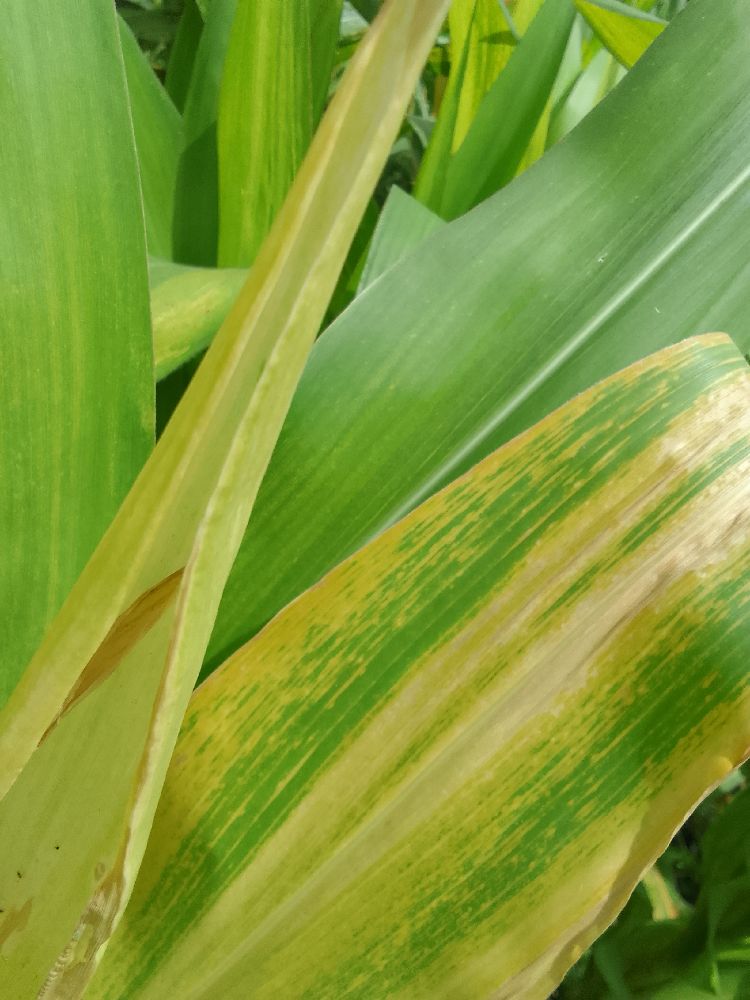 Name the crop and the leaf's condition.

maize, maize lethal necrosis
